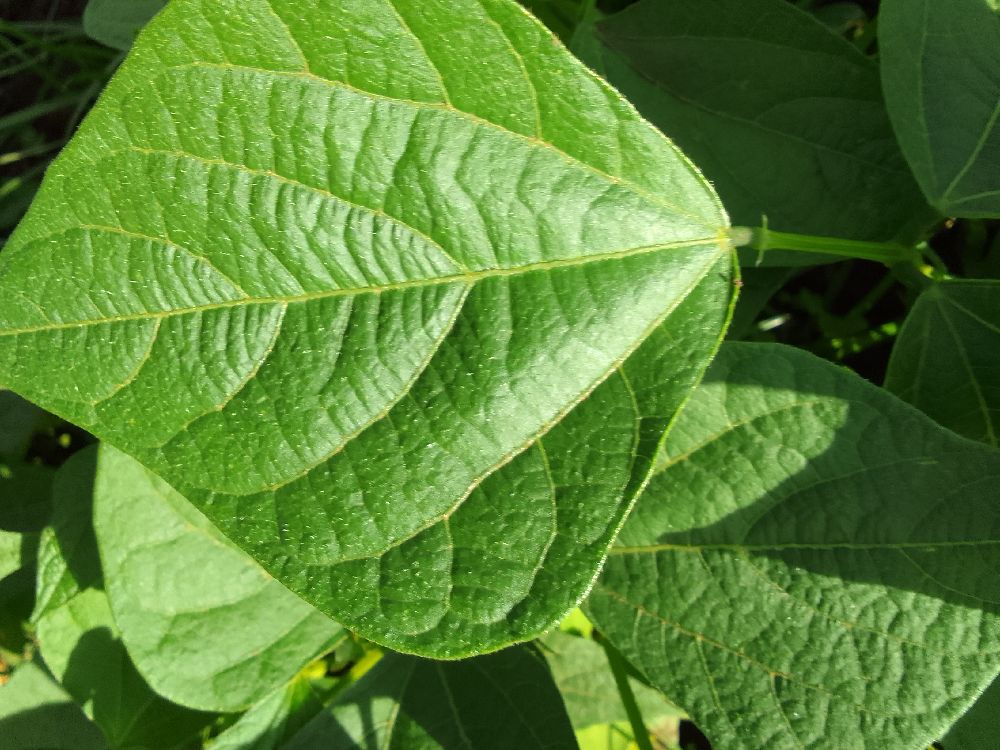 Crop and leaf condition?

common bean, healthy
